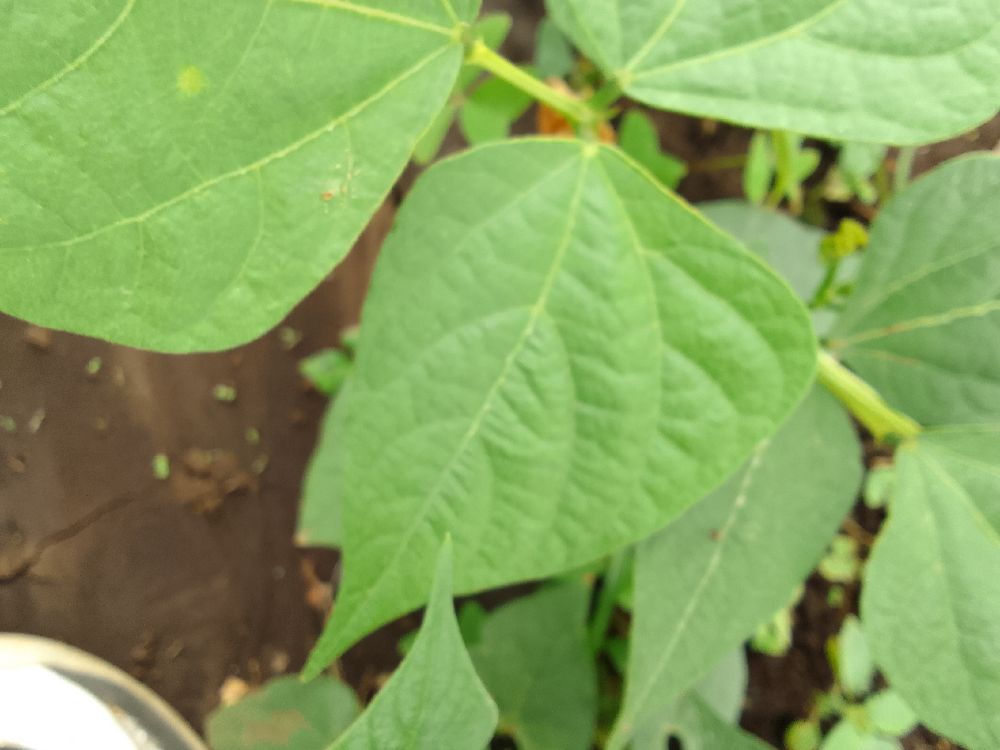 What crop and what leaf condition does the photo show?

common bean, healthy
